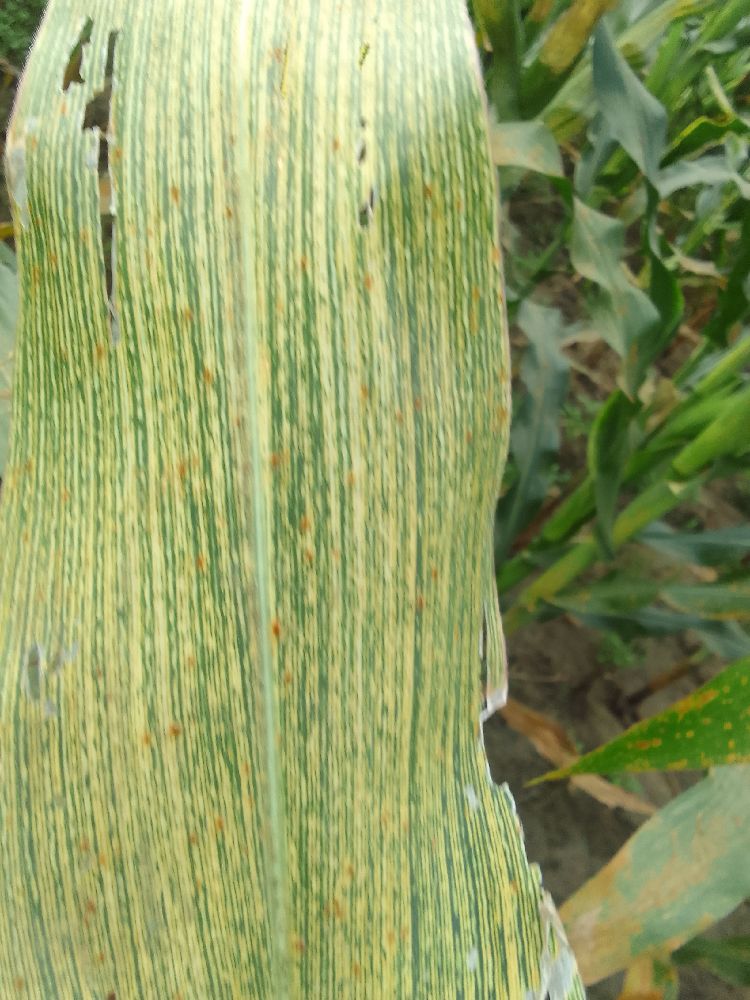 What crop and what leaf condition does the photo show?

maize, maize streak virus
